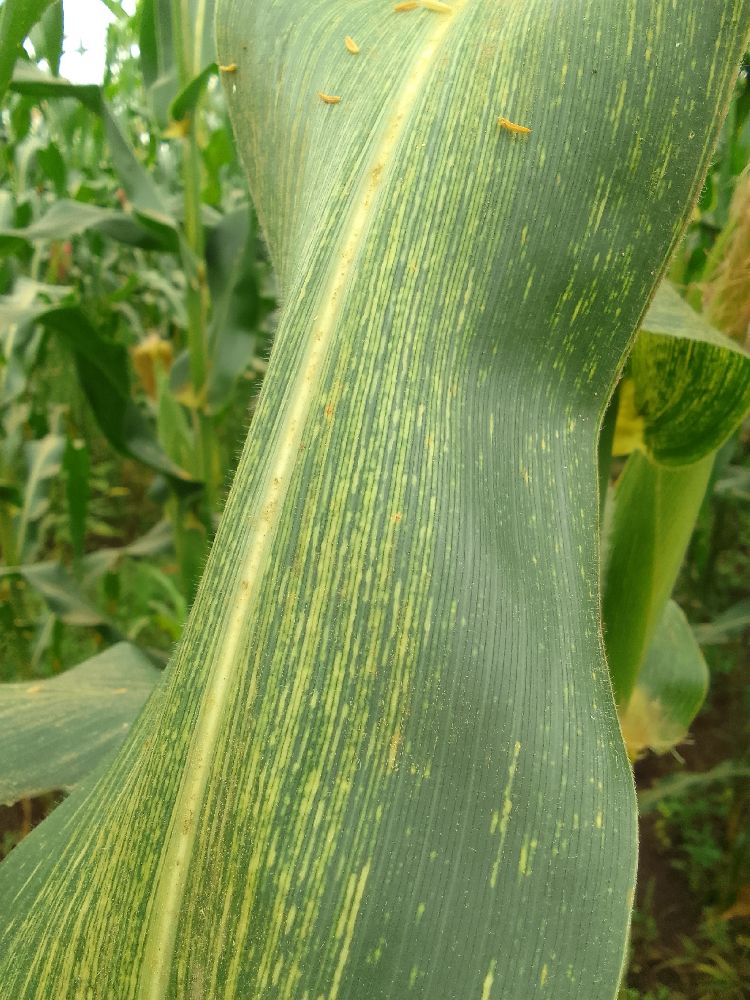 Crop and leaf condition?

maize, maize streak virus
